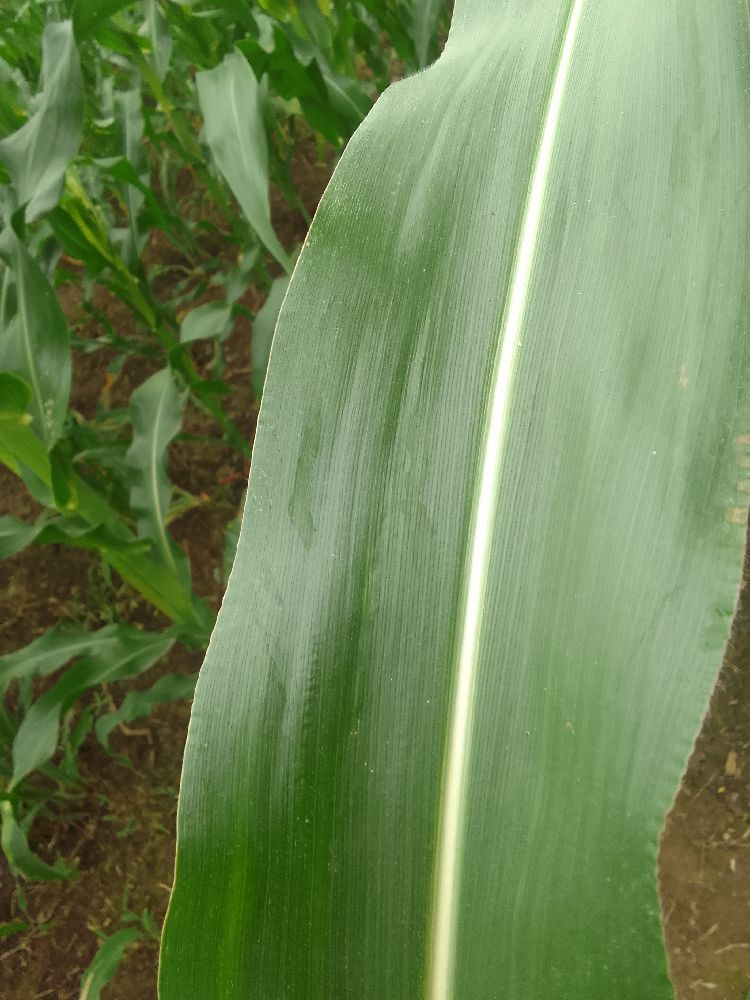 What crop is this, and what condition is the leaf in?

maize, healthy
